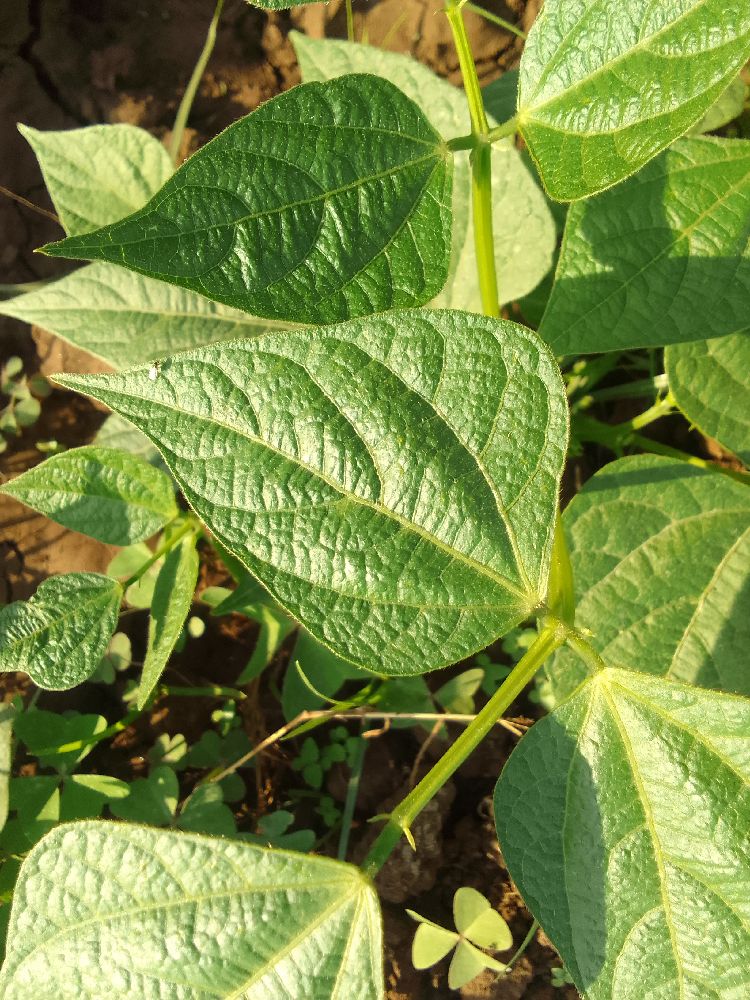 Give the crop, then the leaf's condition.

common bean, healthy
